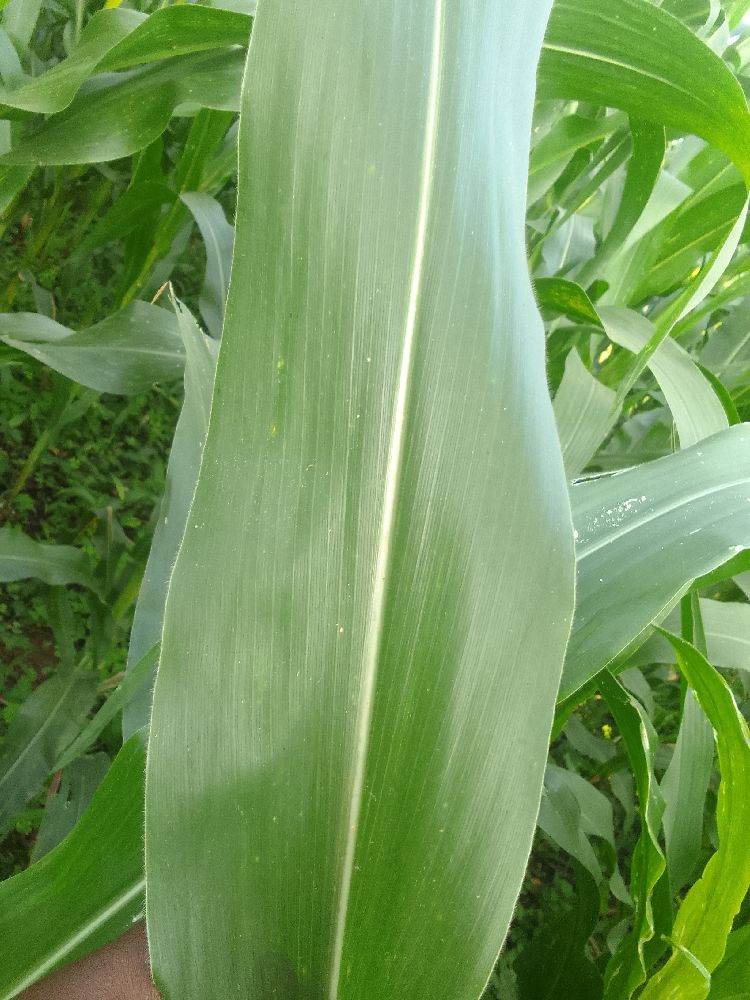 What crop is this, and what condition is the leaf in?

maize, healthy
